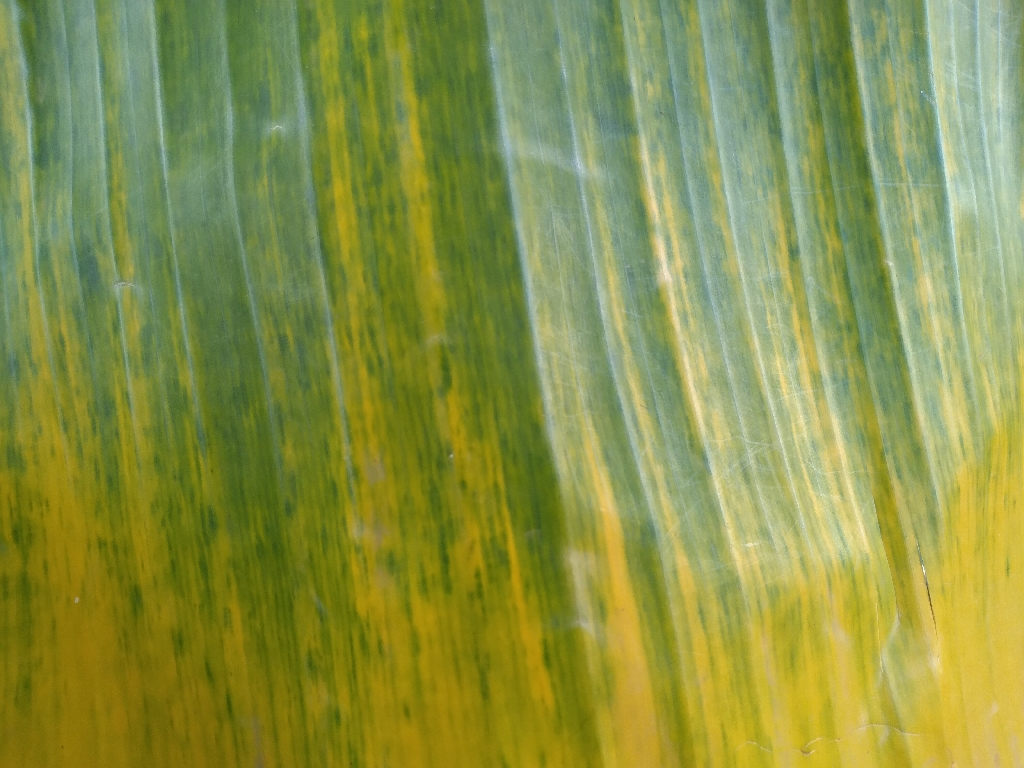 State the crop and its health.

banana, fusarium wilt race 1
